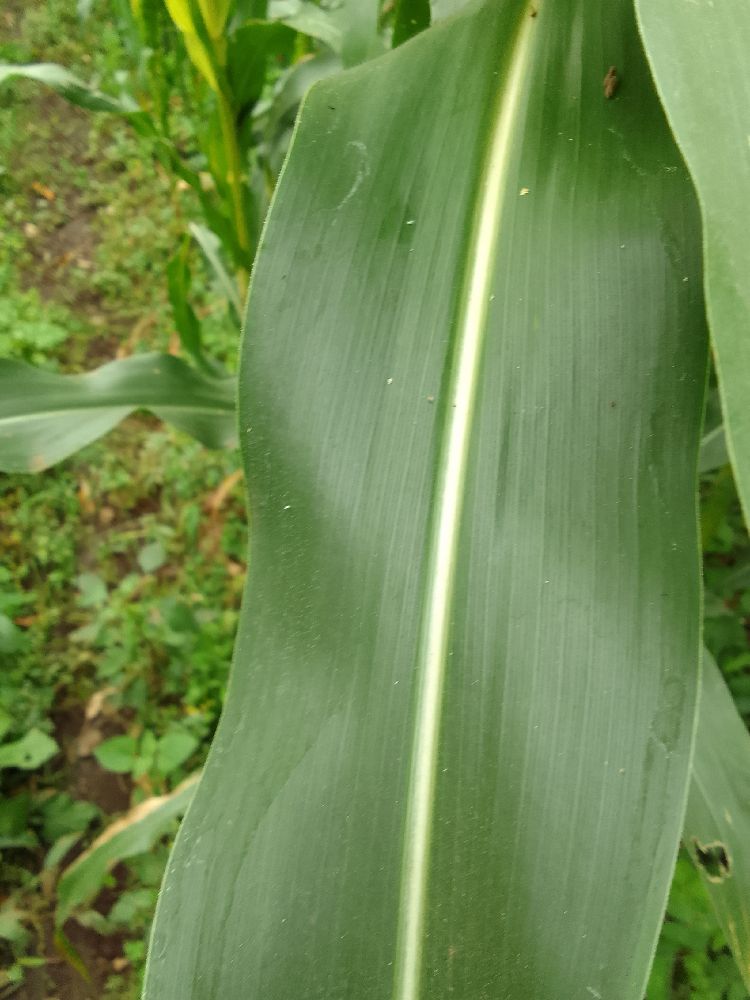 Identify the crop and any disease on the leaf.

maize, healthy
